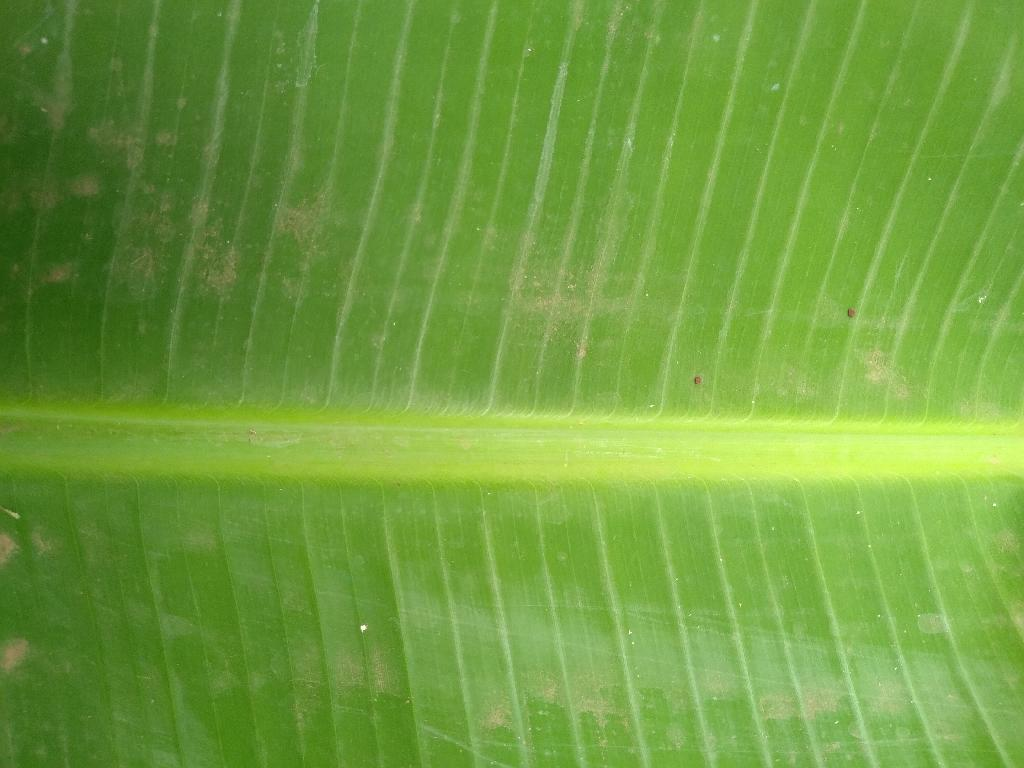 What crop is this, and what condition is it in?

banana, healthy
